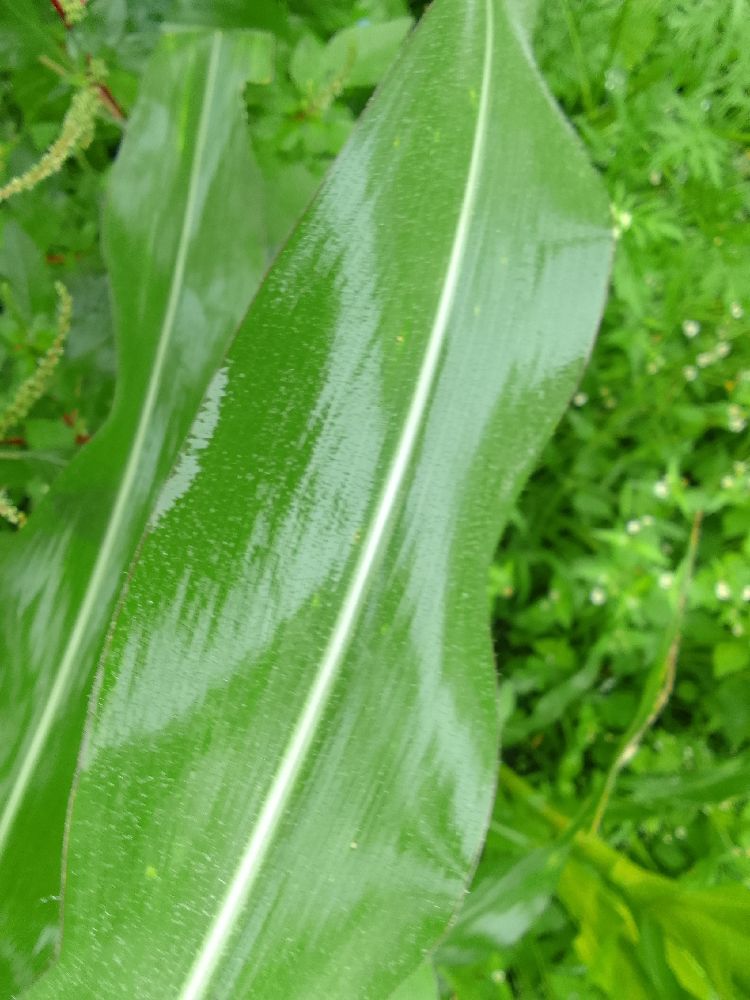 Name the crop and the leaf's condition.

maize, healthy
